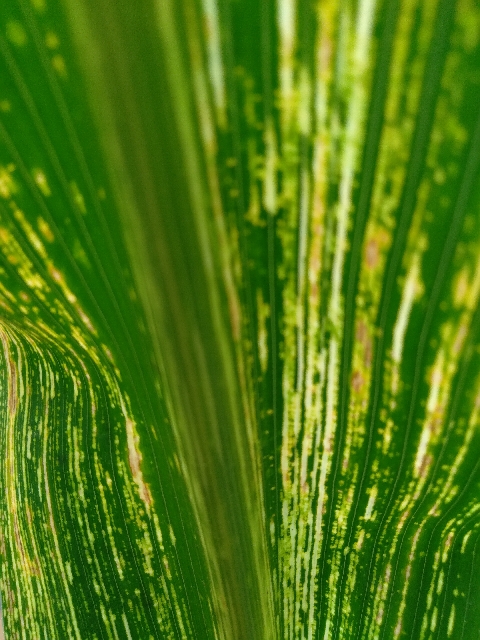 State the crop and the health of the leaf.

maize, maize streak virus
